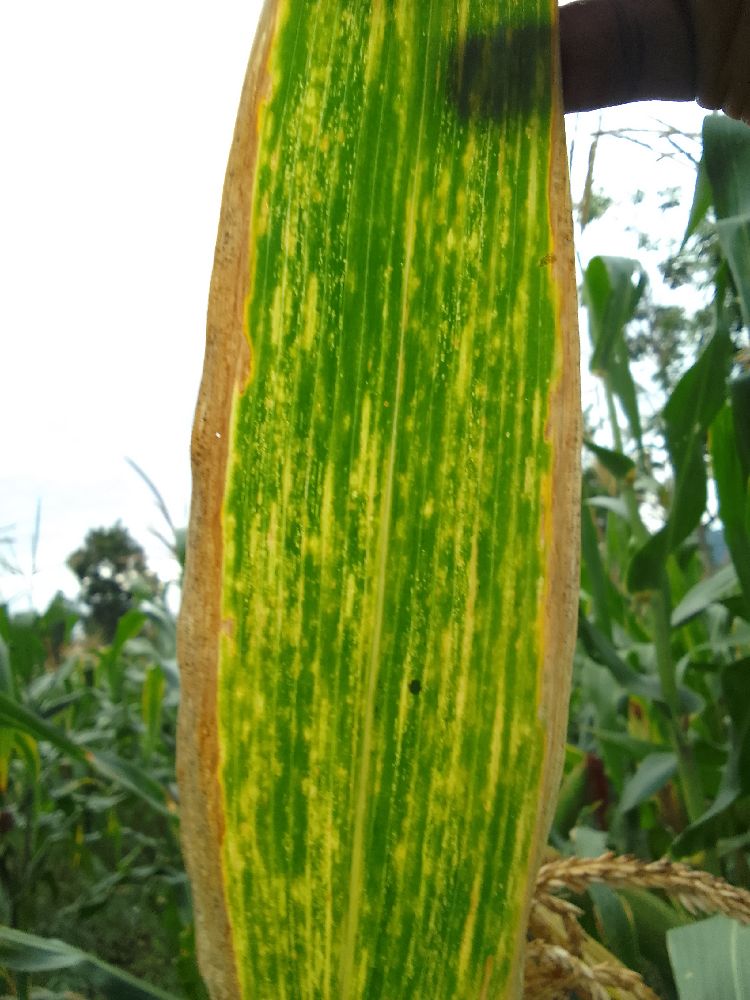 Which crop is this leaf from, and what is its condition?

maize, maize lethal necrosis
